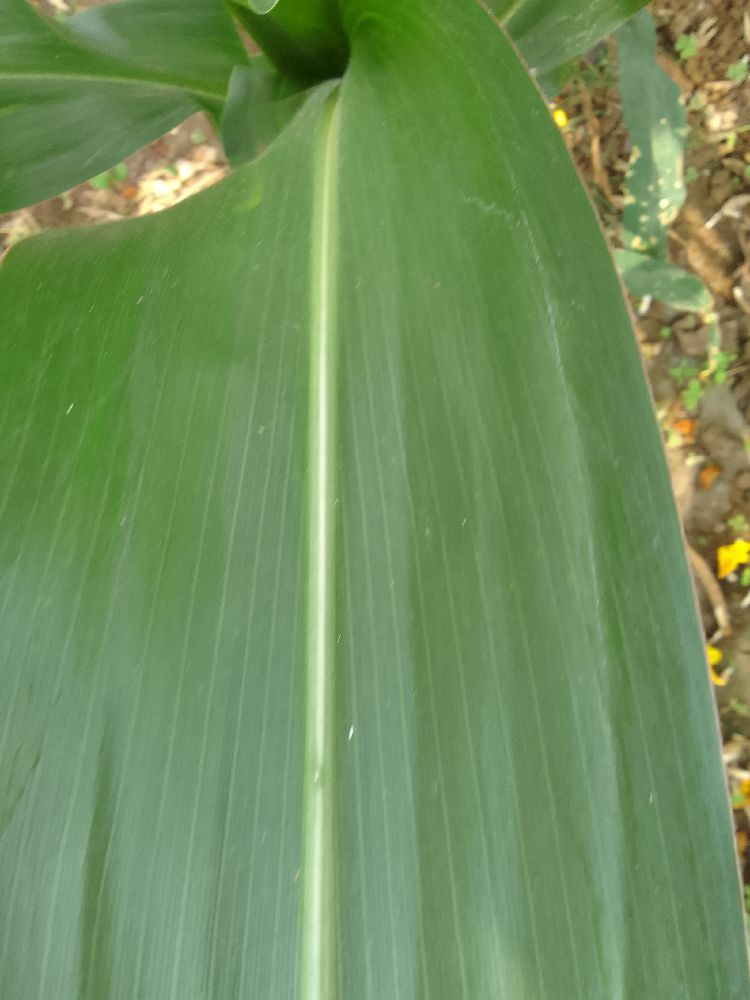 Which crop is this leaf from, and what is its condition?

maize, healthy
